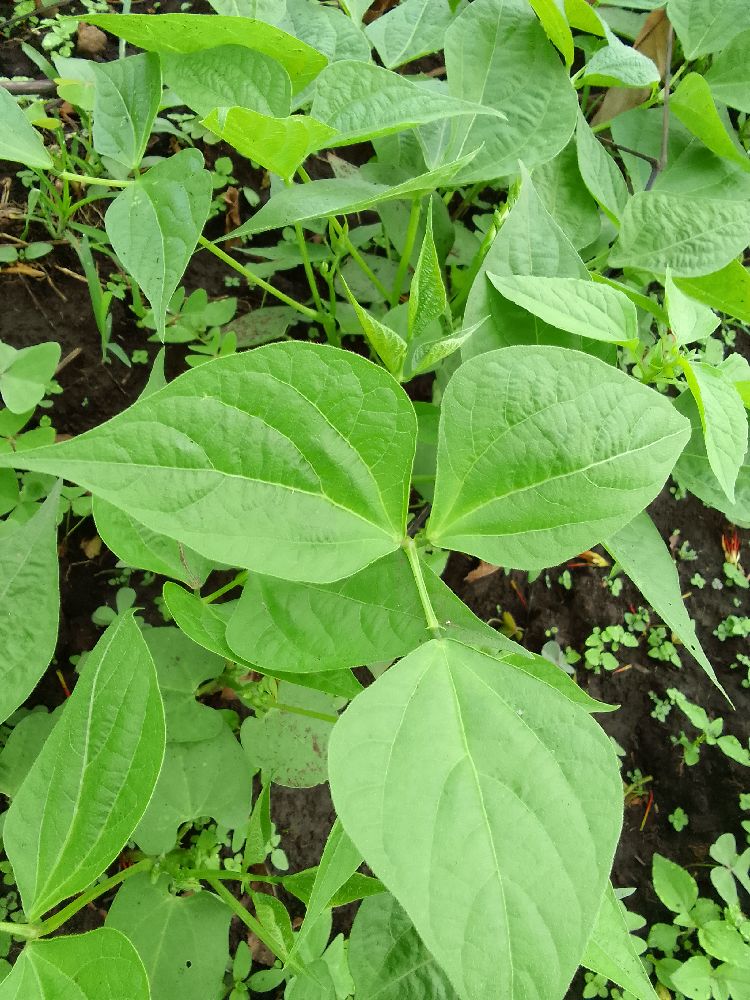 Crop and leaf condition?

common bean, healthy
